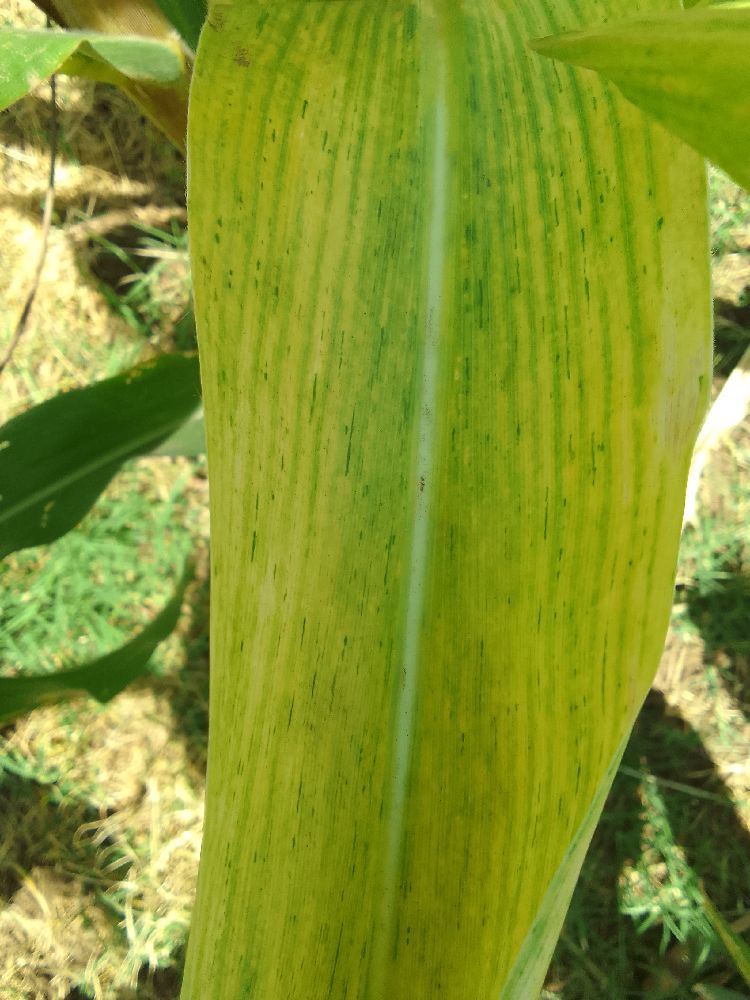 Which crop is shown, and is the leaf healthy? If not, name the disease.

maize, maize lethal necrosis
